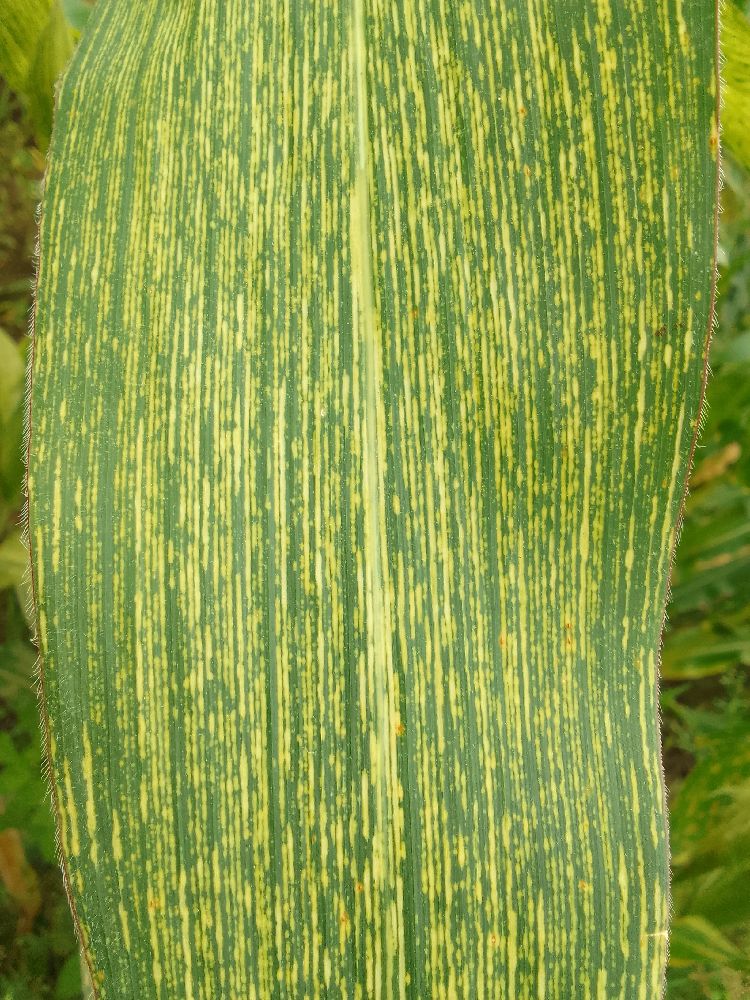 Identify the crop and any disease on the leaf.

maize, maize streak virus
